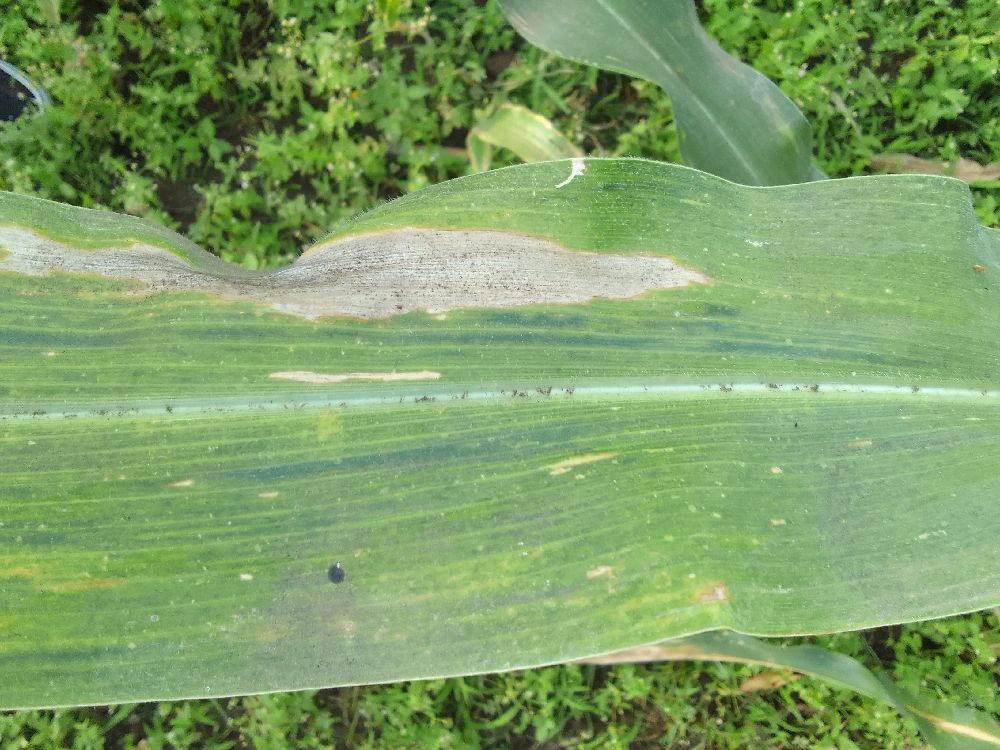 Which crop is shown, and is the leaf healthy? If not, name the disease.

maize, maize lethal necrosis
